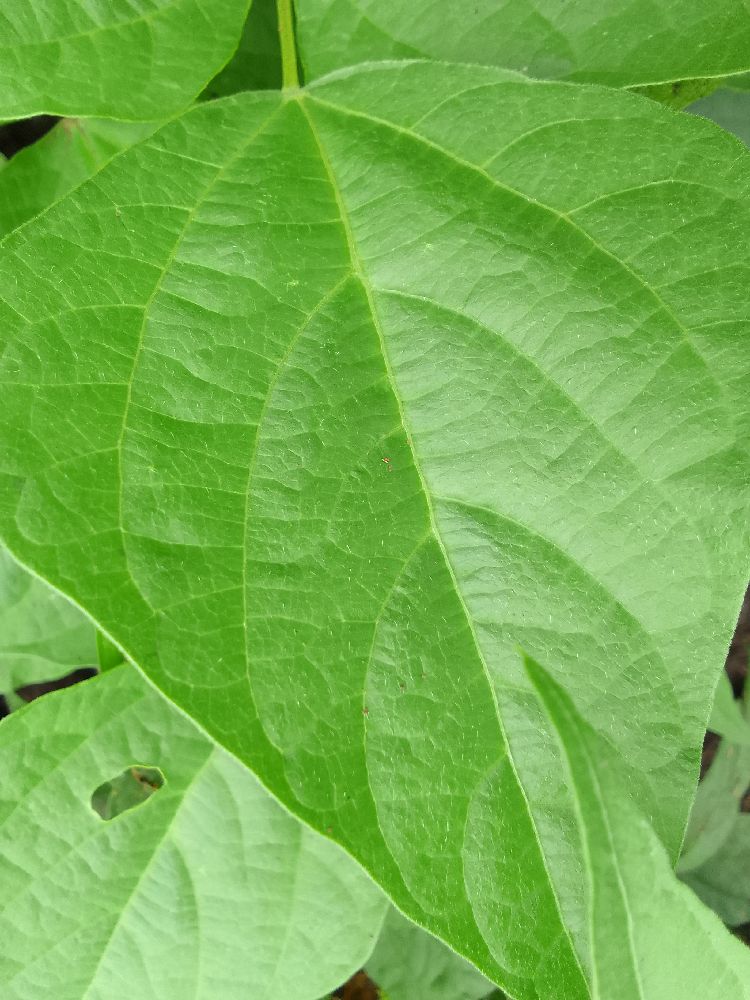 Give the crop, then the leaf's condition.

common bean, healthy
